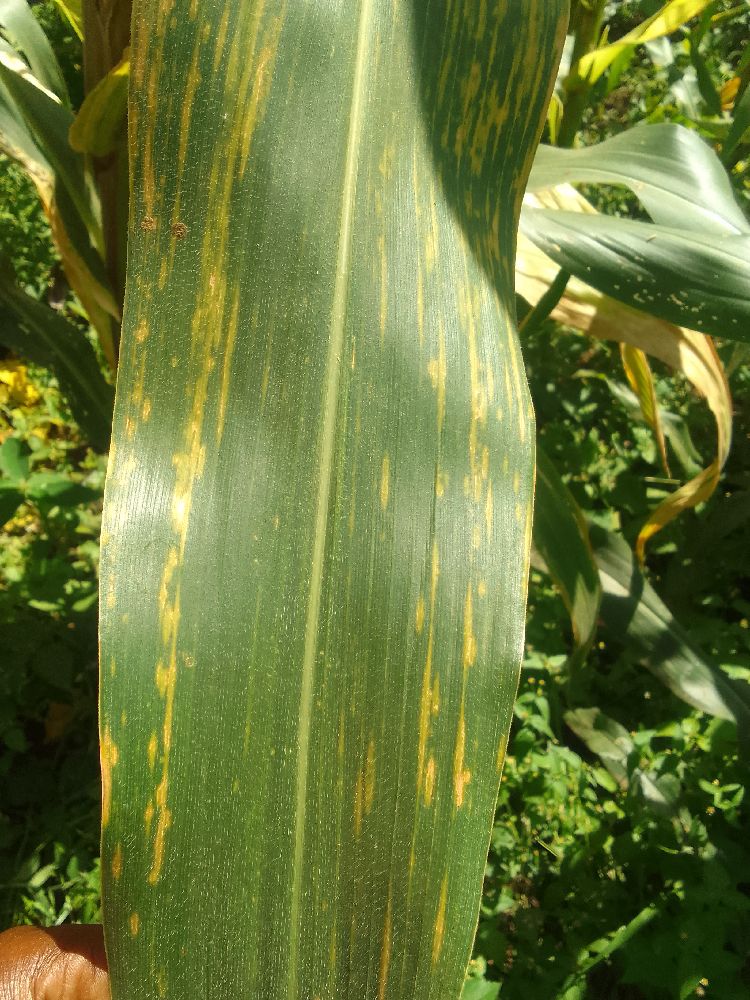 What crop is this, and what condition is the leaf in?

maize, maize lethal necrosis
